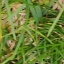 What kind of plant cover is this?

grass
